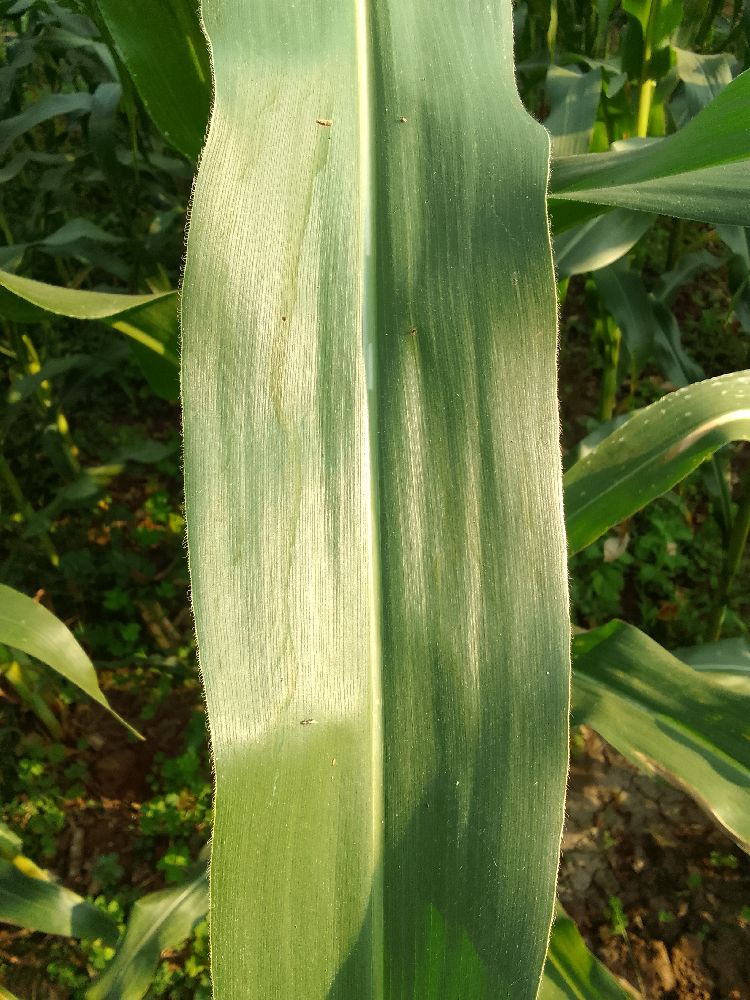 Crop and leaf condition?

maize, healthy
